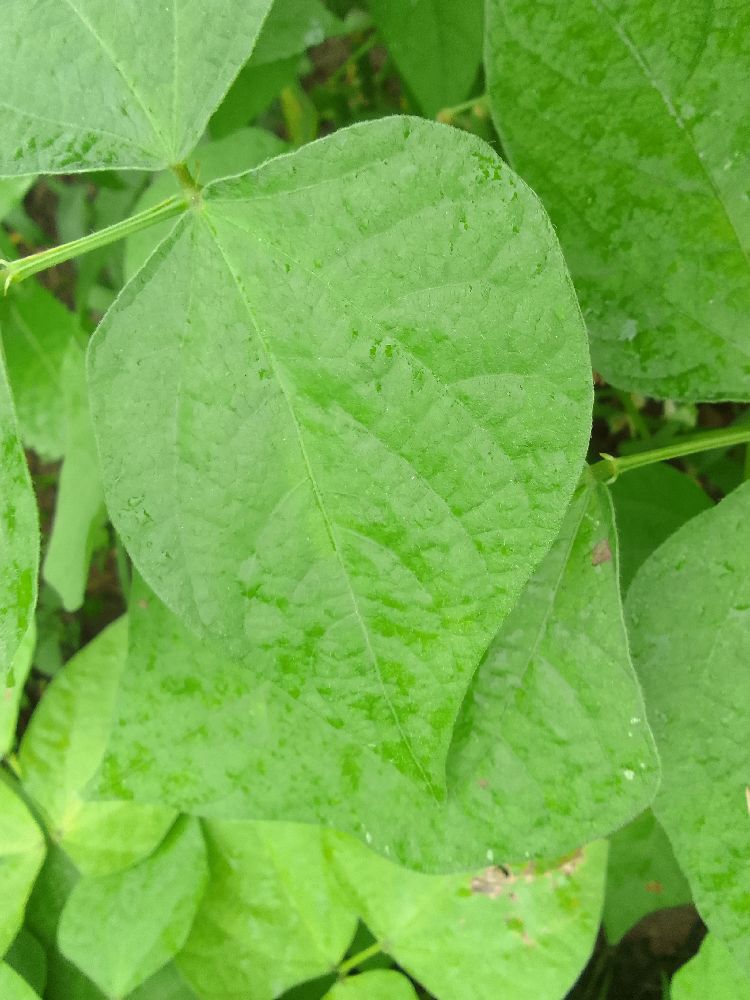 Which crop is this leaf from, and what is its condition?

common bean, healthy
